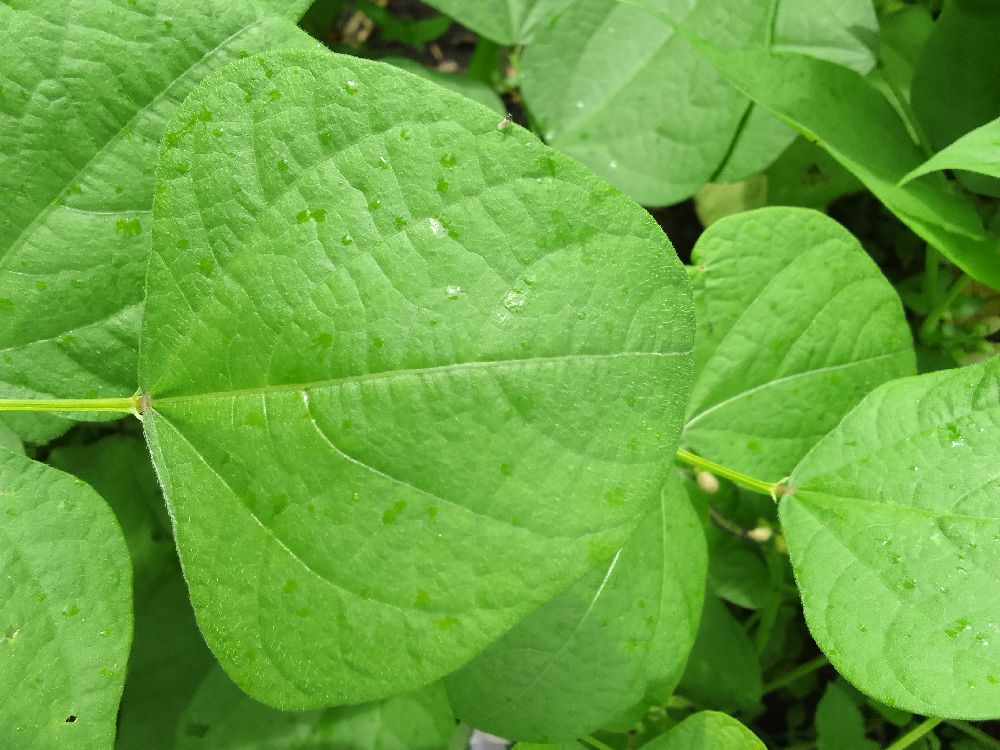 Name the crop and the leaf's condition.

common bean, healthy
